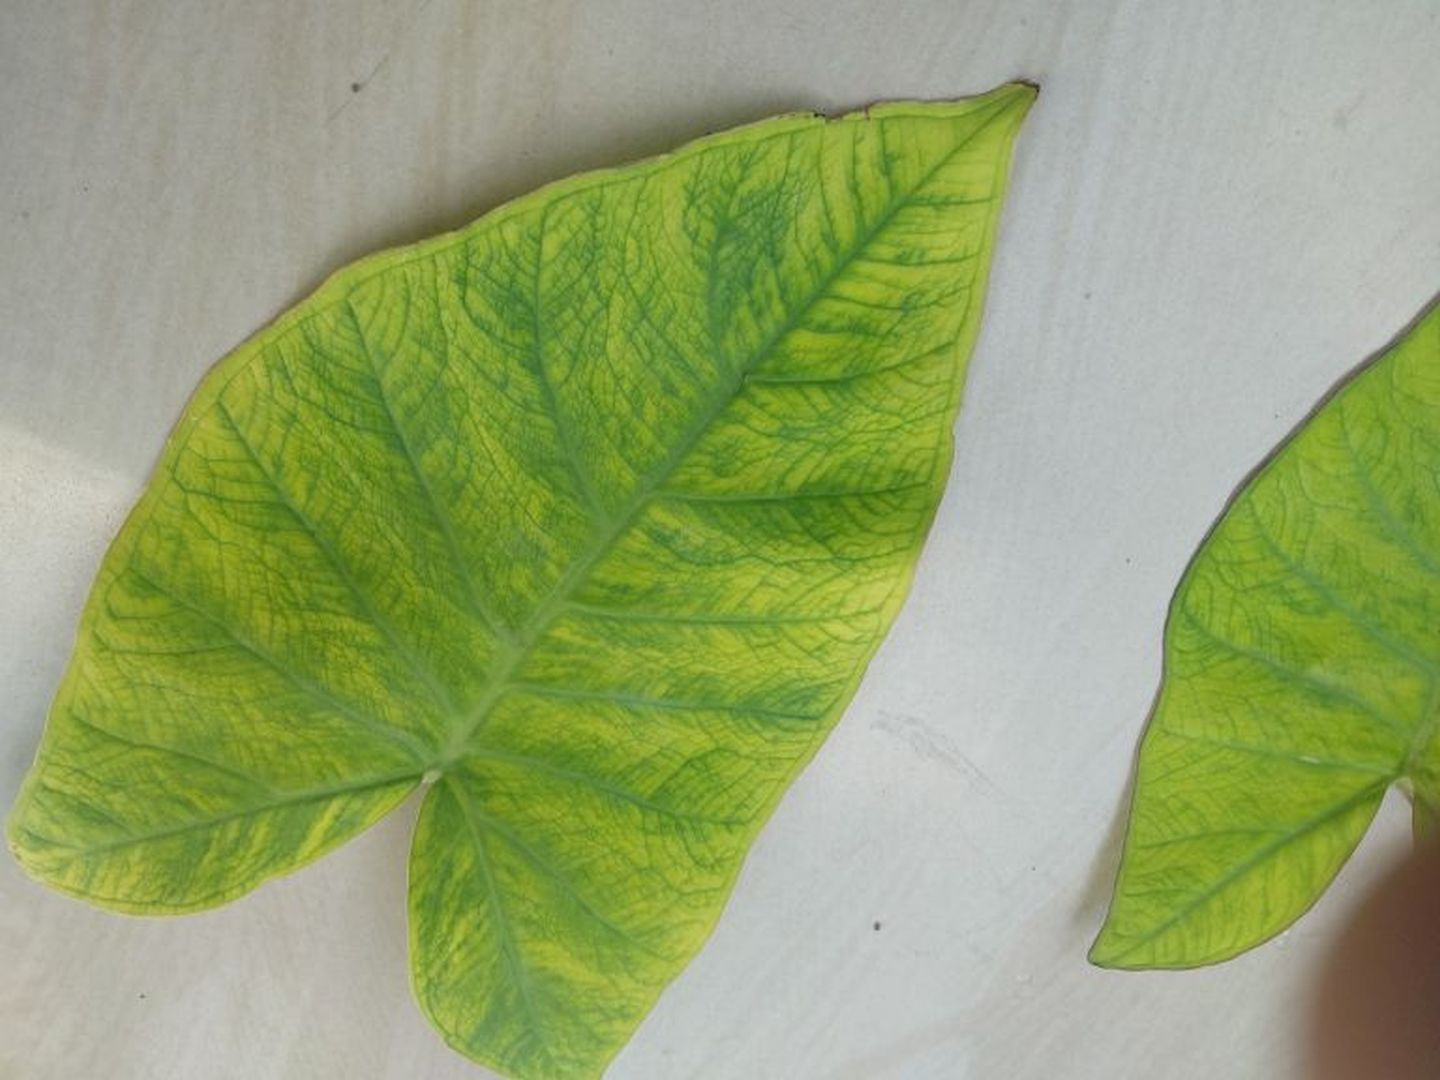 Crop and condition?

taro, mosaic
